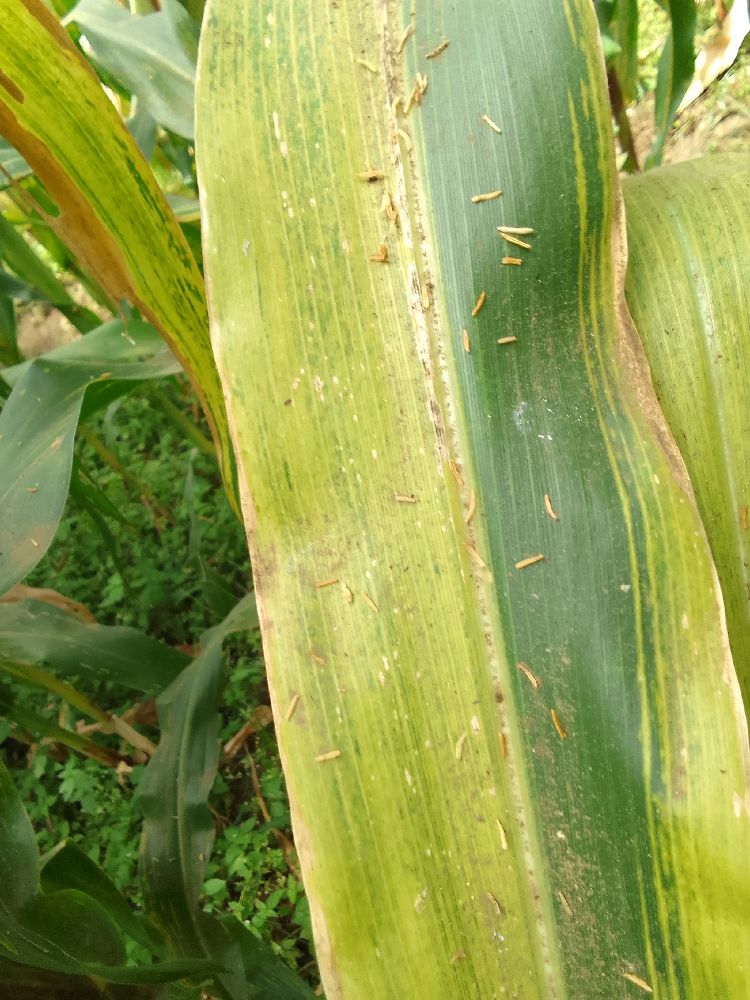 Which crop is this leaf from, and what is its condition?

maize, maize lethal necrosis
